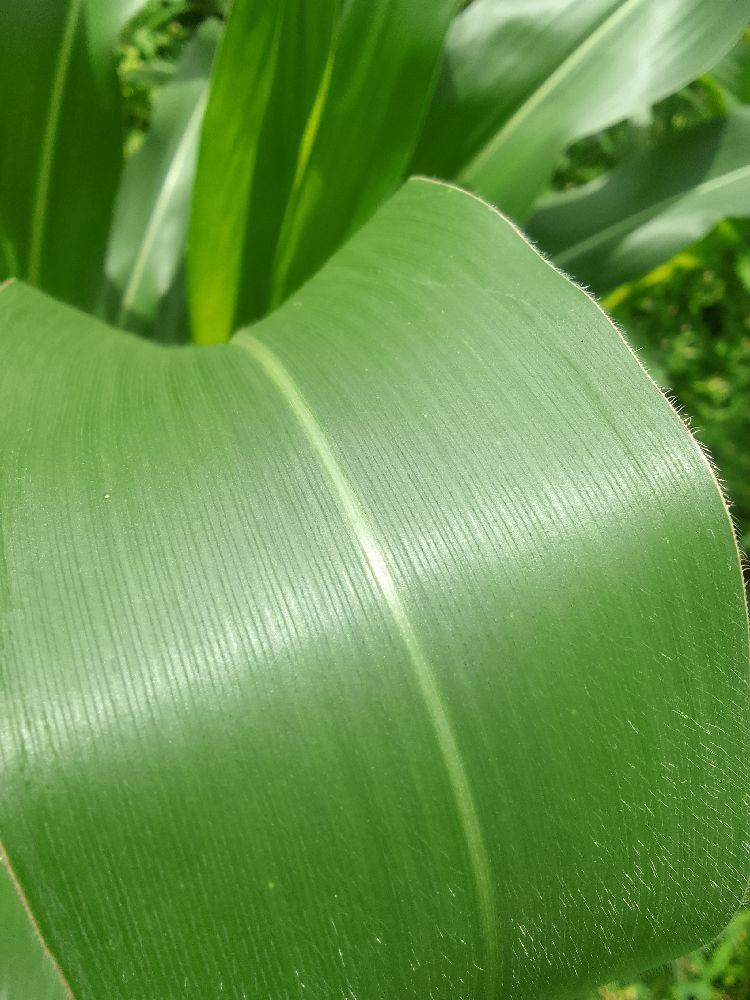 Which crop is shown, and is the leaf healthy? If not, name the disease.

maize, healthy
